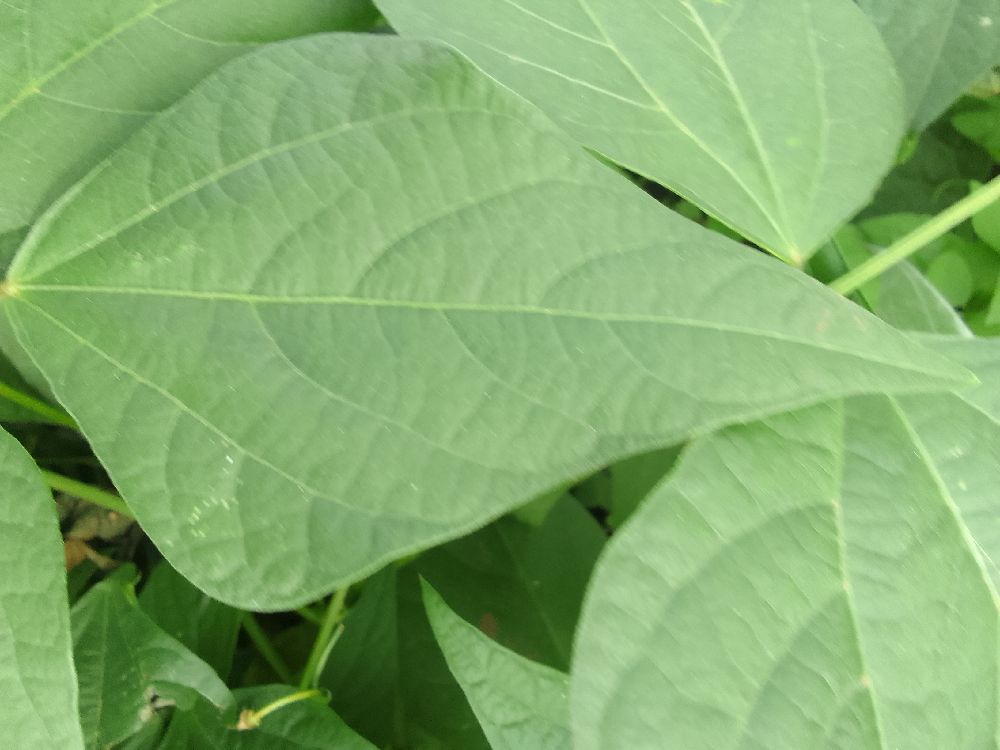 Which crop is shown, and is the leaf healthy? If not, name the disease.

common bean, healthy
